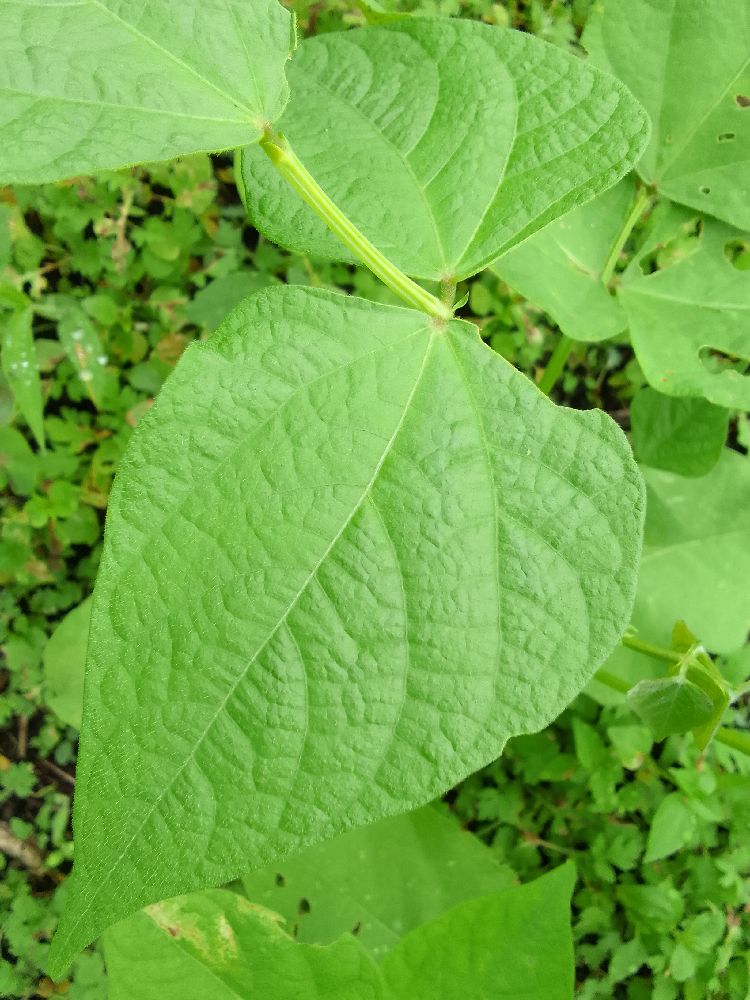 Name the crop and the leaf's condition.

common bean, healthy
